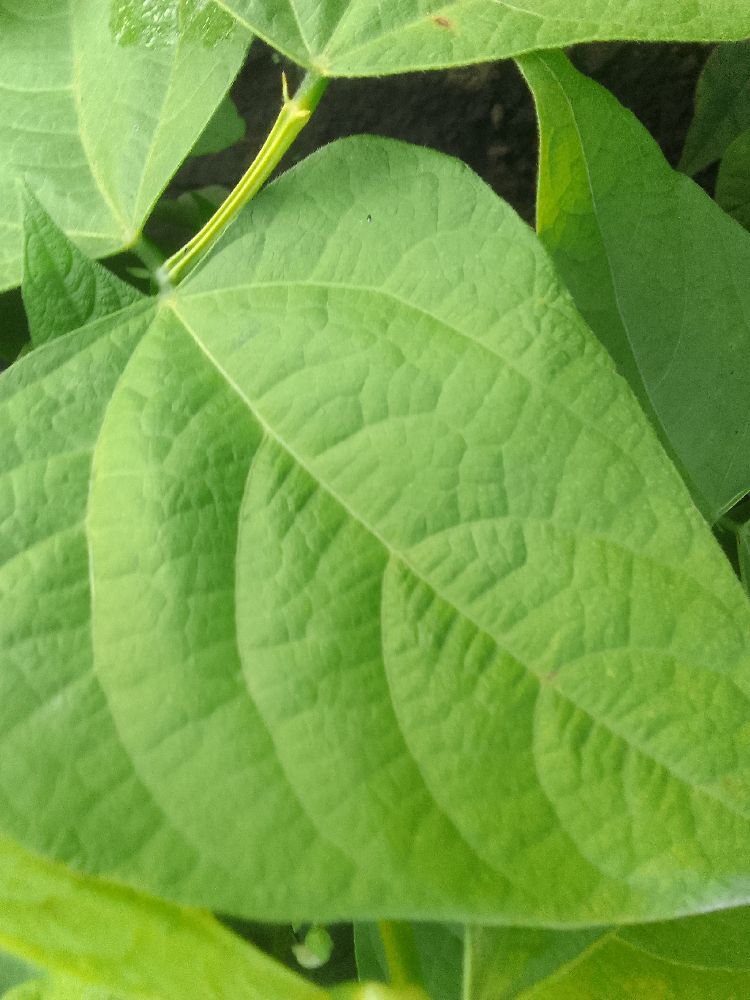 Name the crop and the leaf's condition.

common bean, healthy
